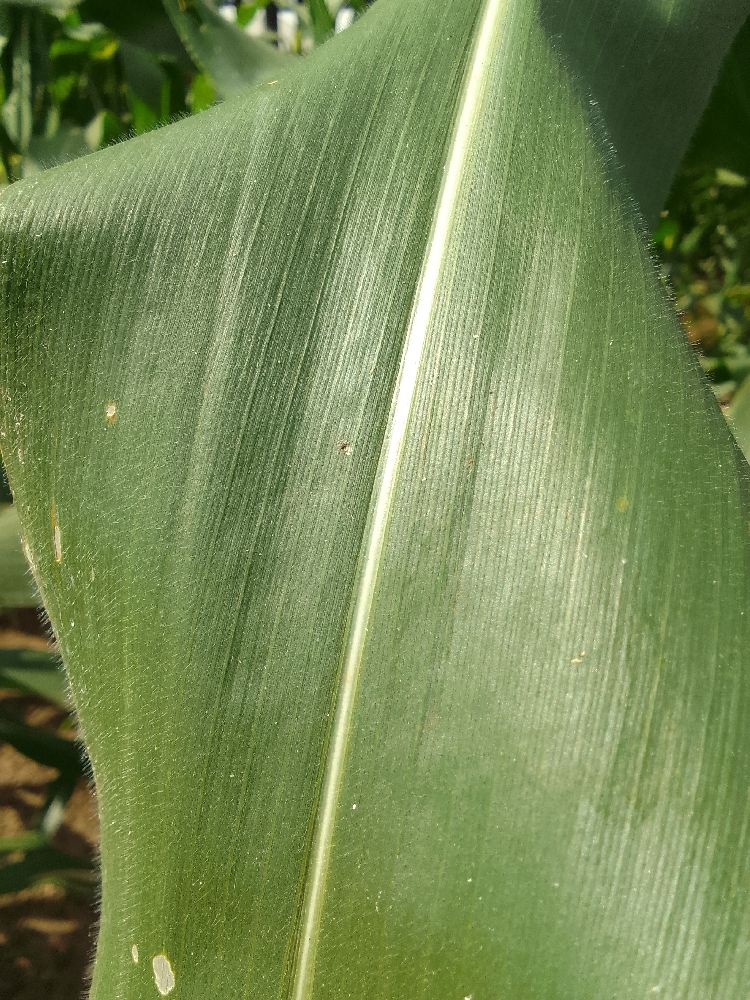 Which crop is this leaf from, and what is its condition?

maize, healthy
